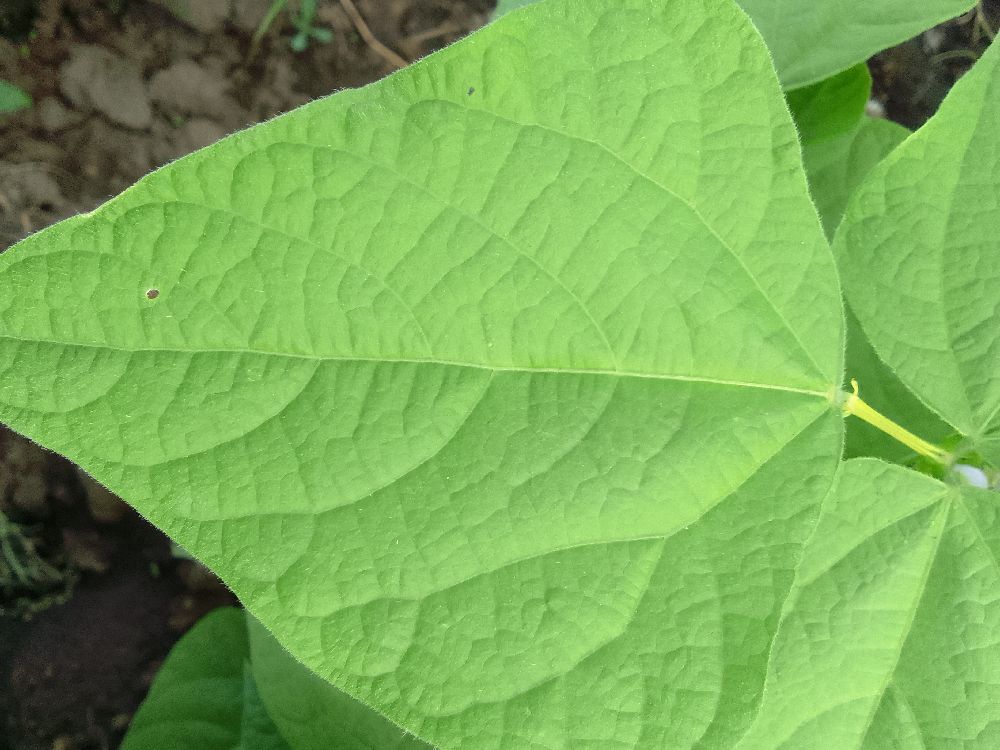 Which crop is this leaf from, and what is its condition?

common bean, healthy
